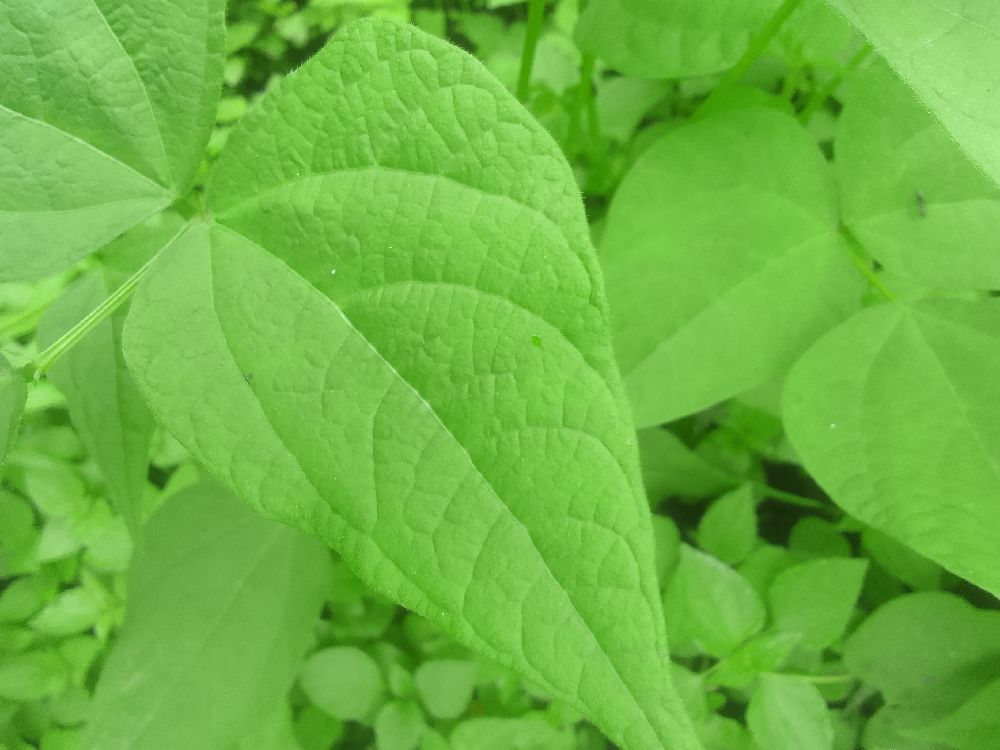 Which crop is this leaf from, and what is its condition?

common bean, healthy
